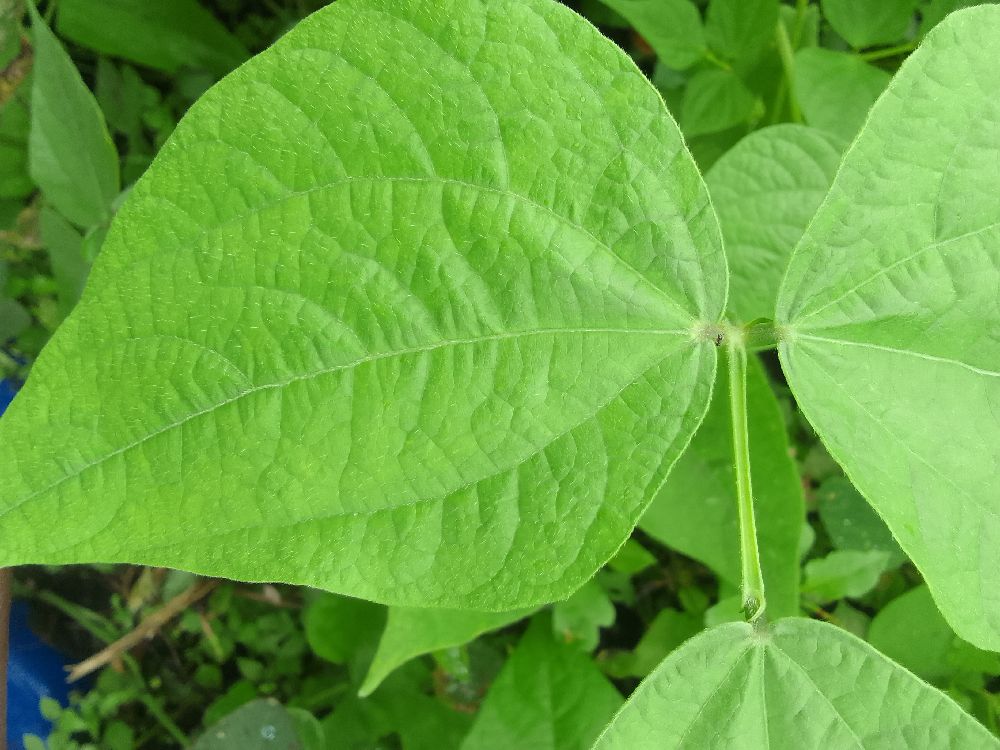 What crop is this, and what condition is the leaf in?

common bean, healthy
